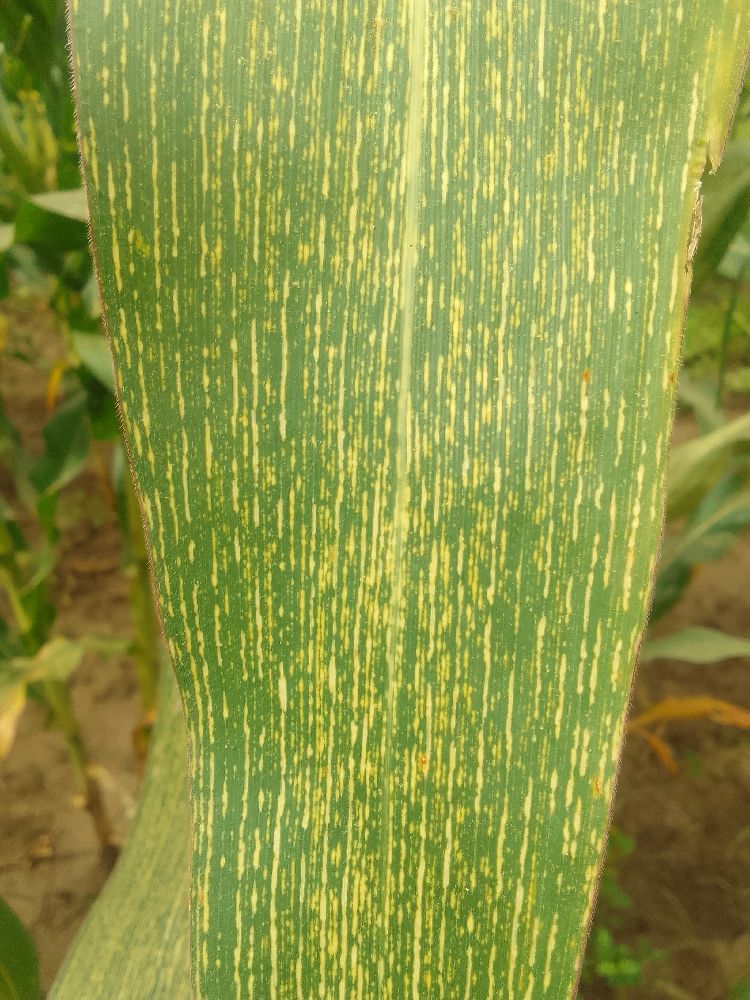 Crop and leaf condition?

maize, maize streak virus
